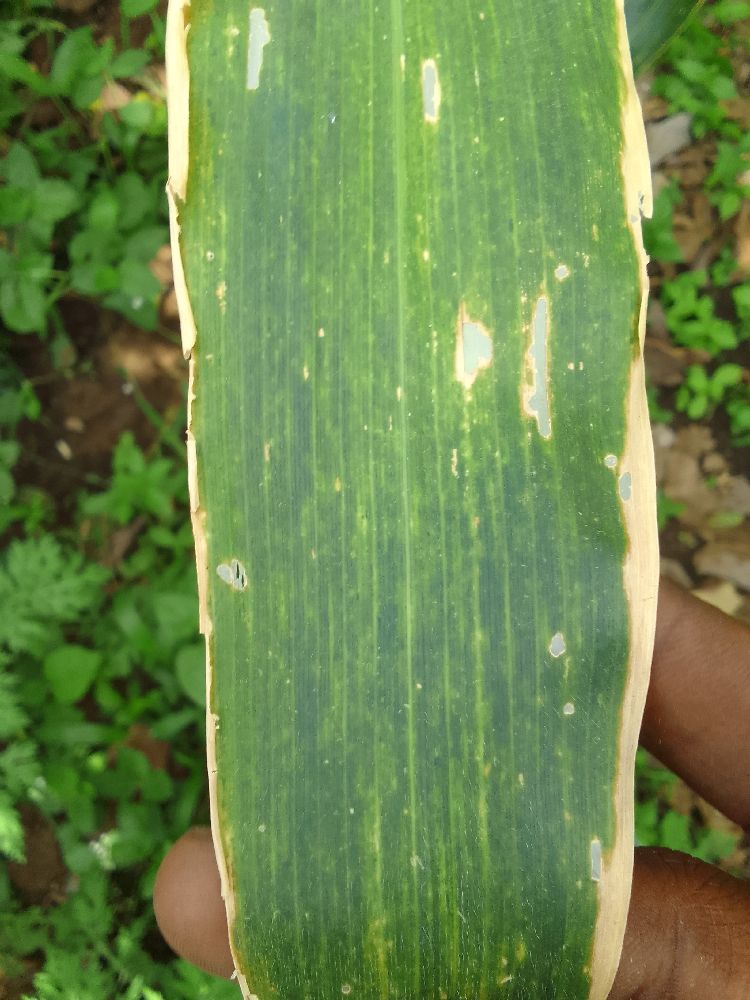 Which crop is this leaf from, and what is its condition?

maize, maize lethal necrosis
